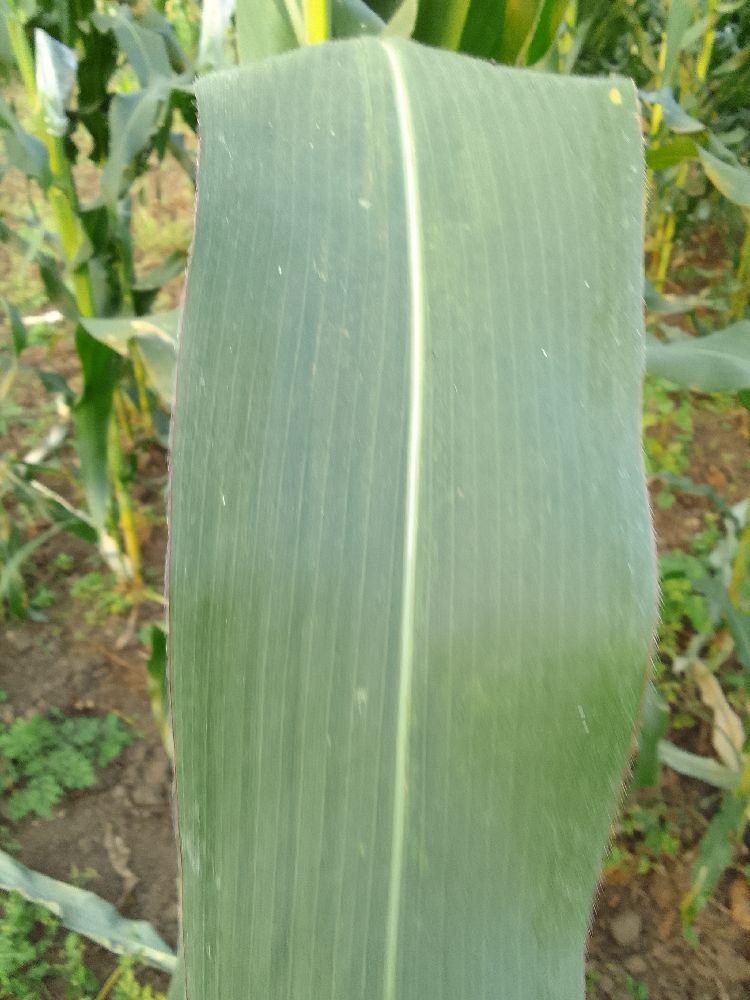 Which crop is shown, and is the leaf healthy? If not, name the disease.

maize, healthy
